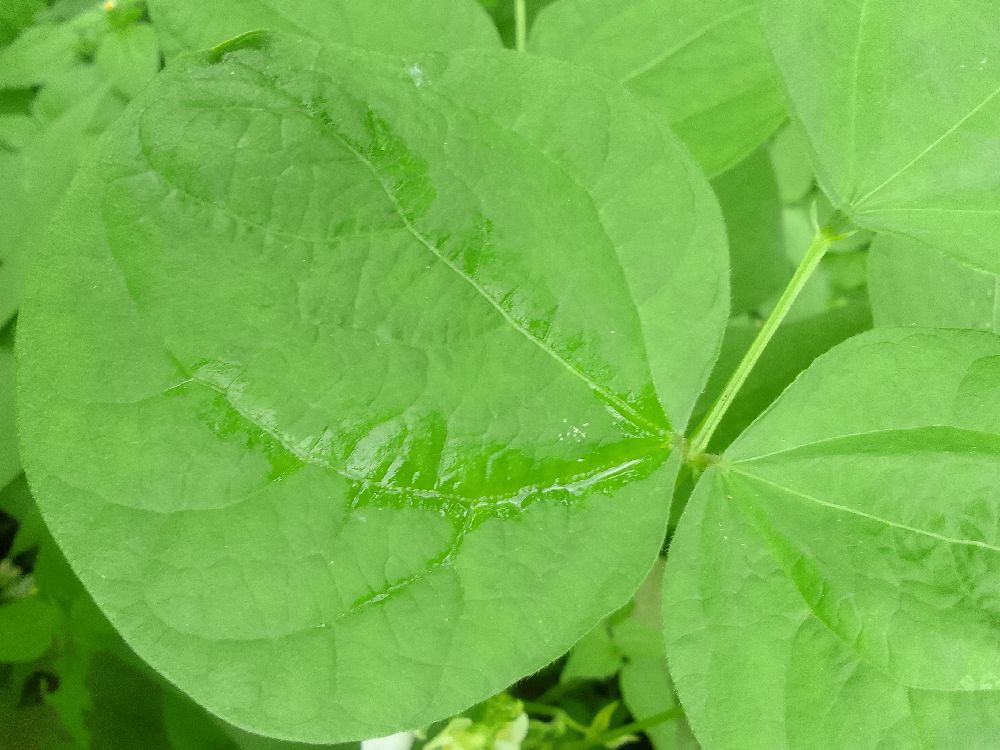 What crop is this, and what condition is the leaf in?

common bean, healthy
